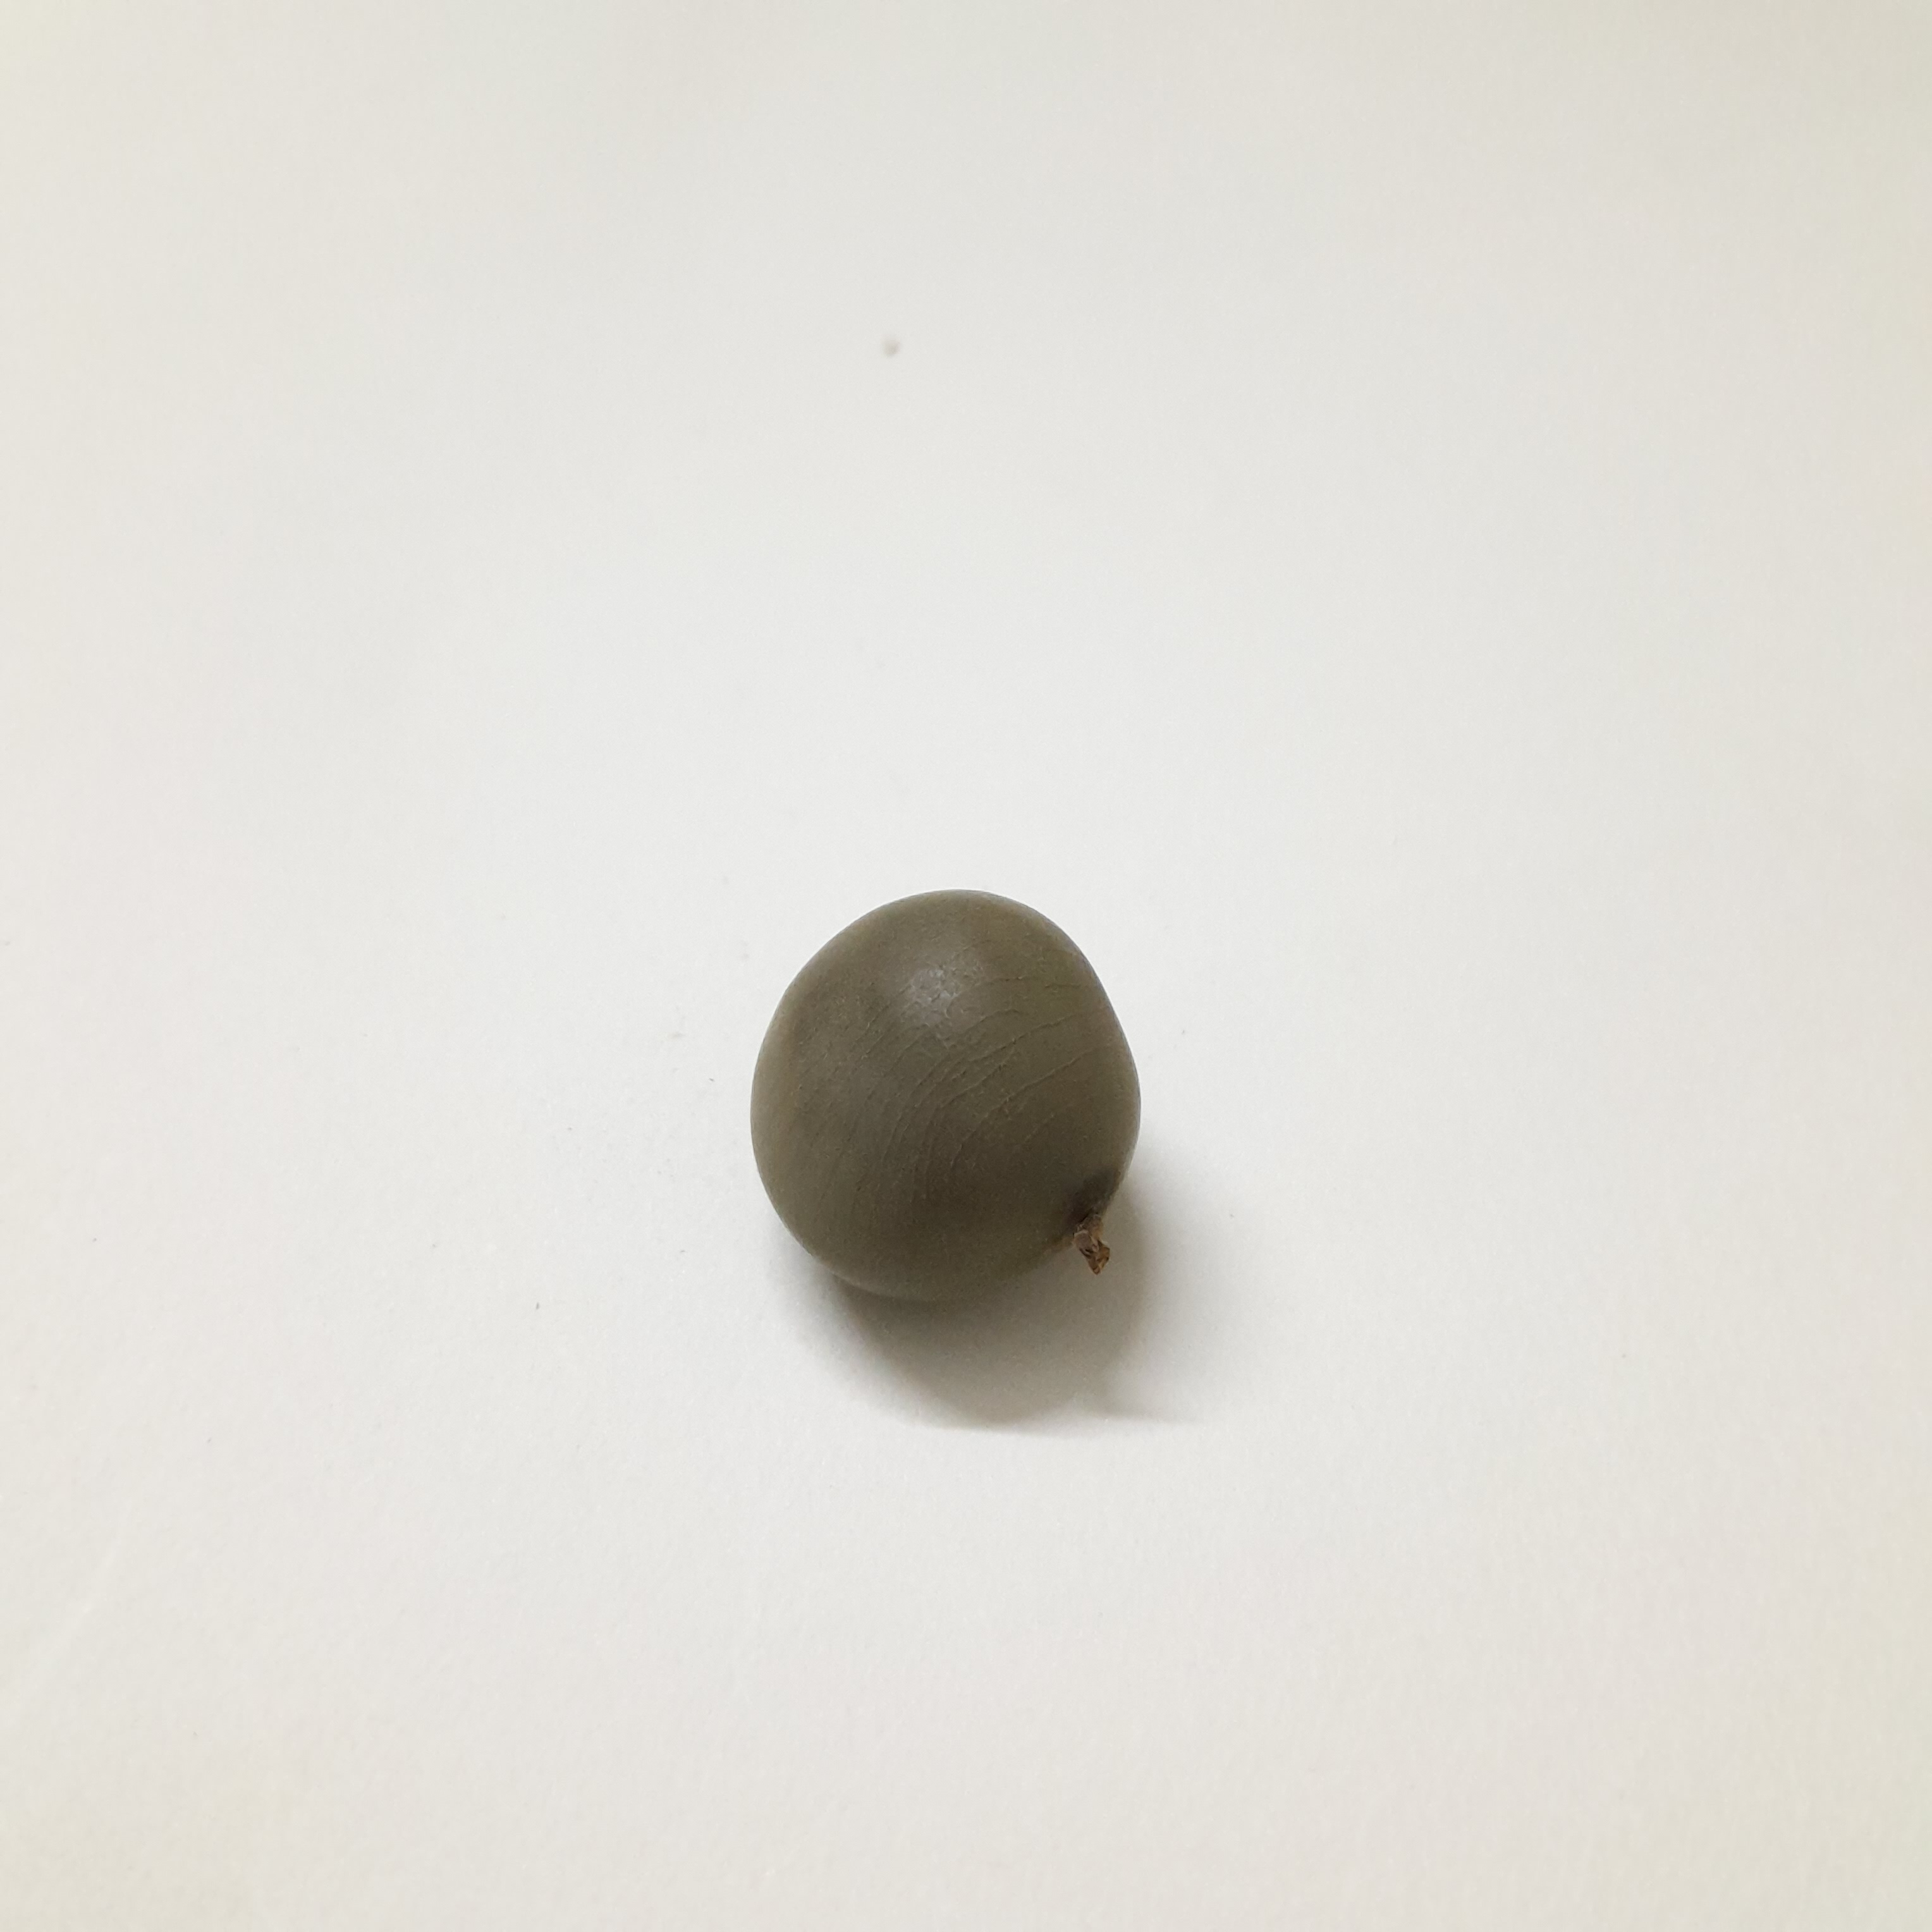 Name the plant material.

sagargota
